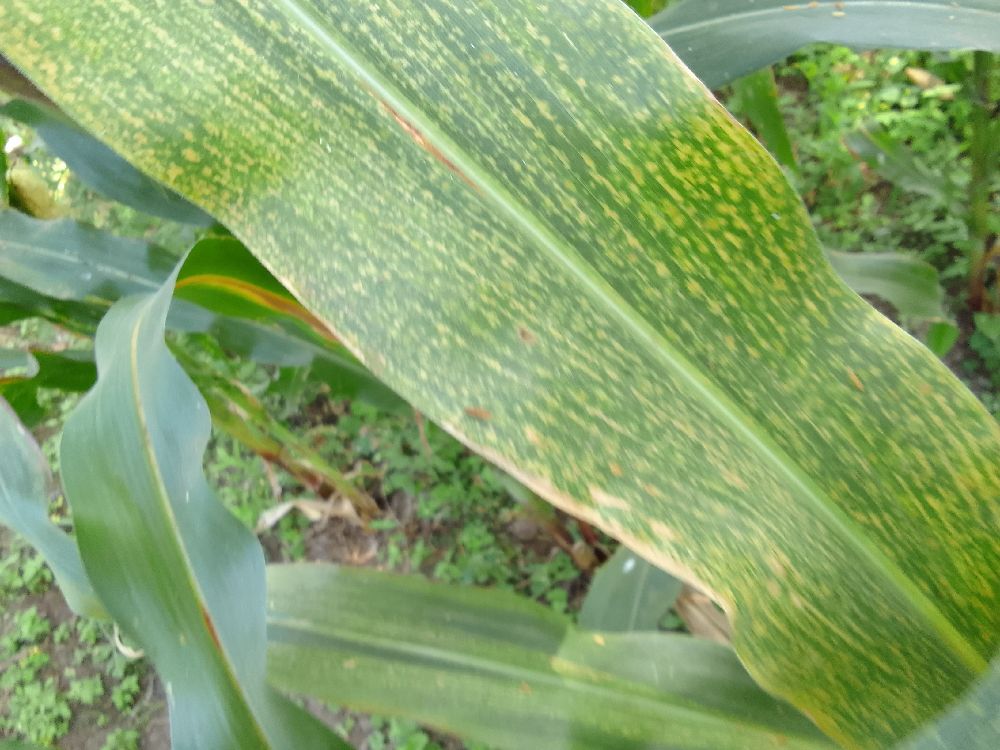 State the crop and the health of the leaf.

maize, maize lethal necrosis
